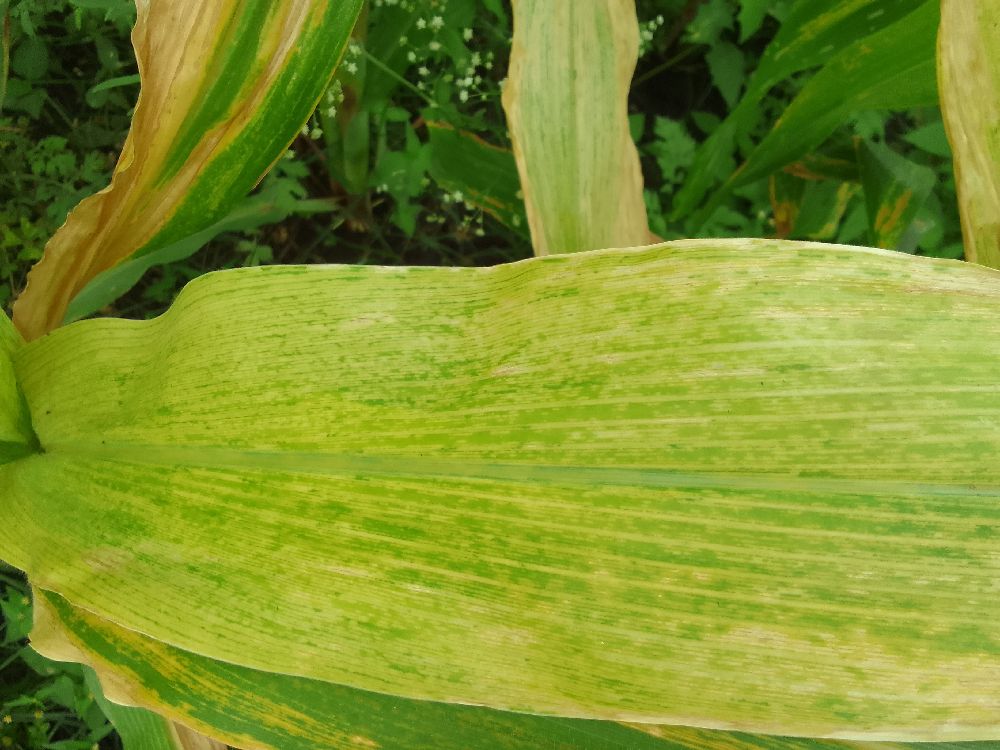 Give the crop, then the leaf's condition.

maize, maize lethal necrosis
